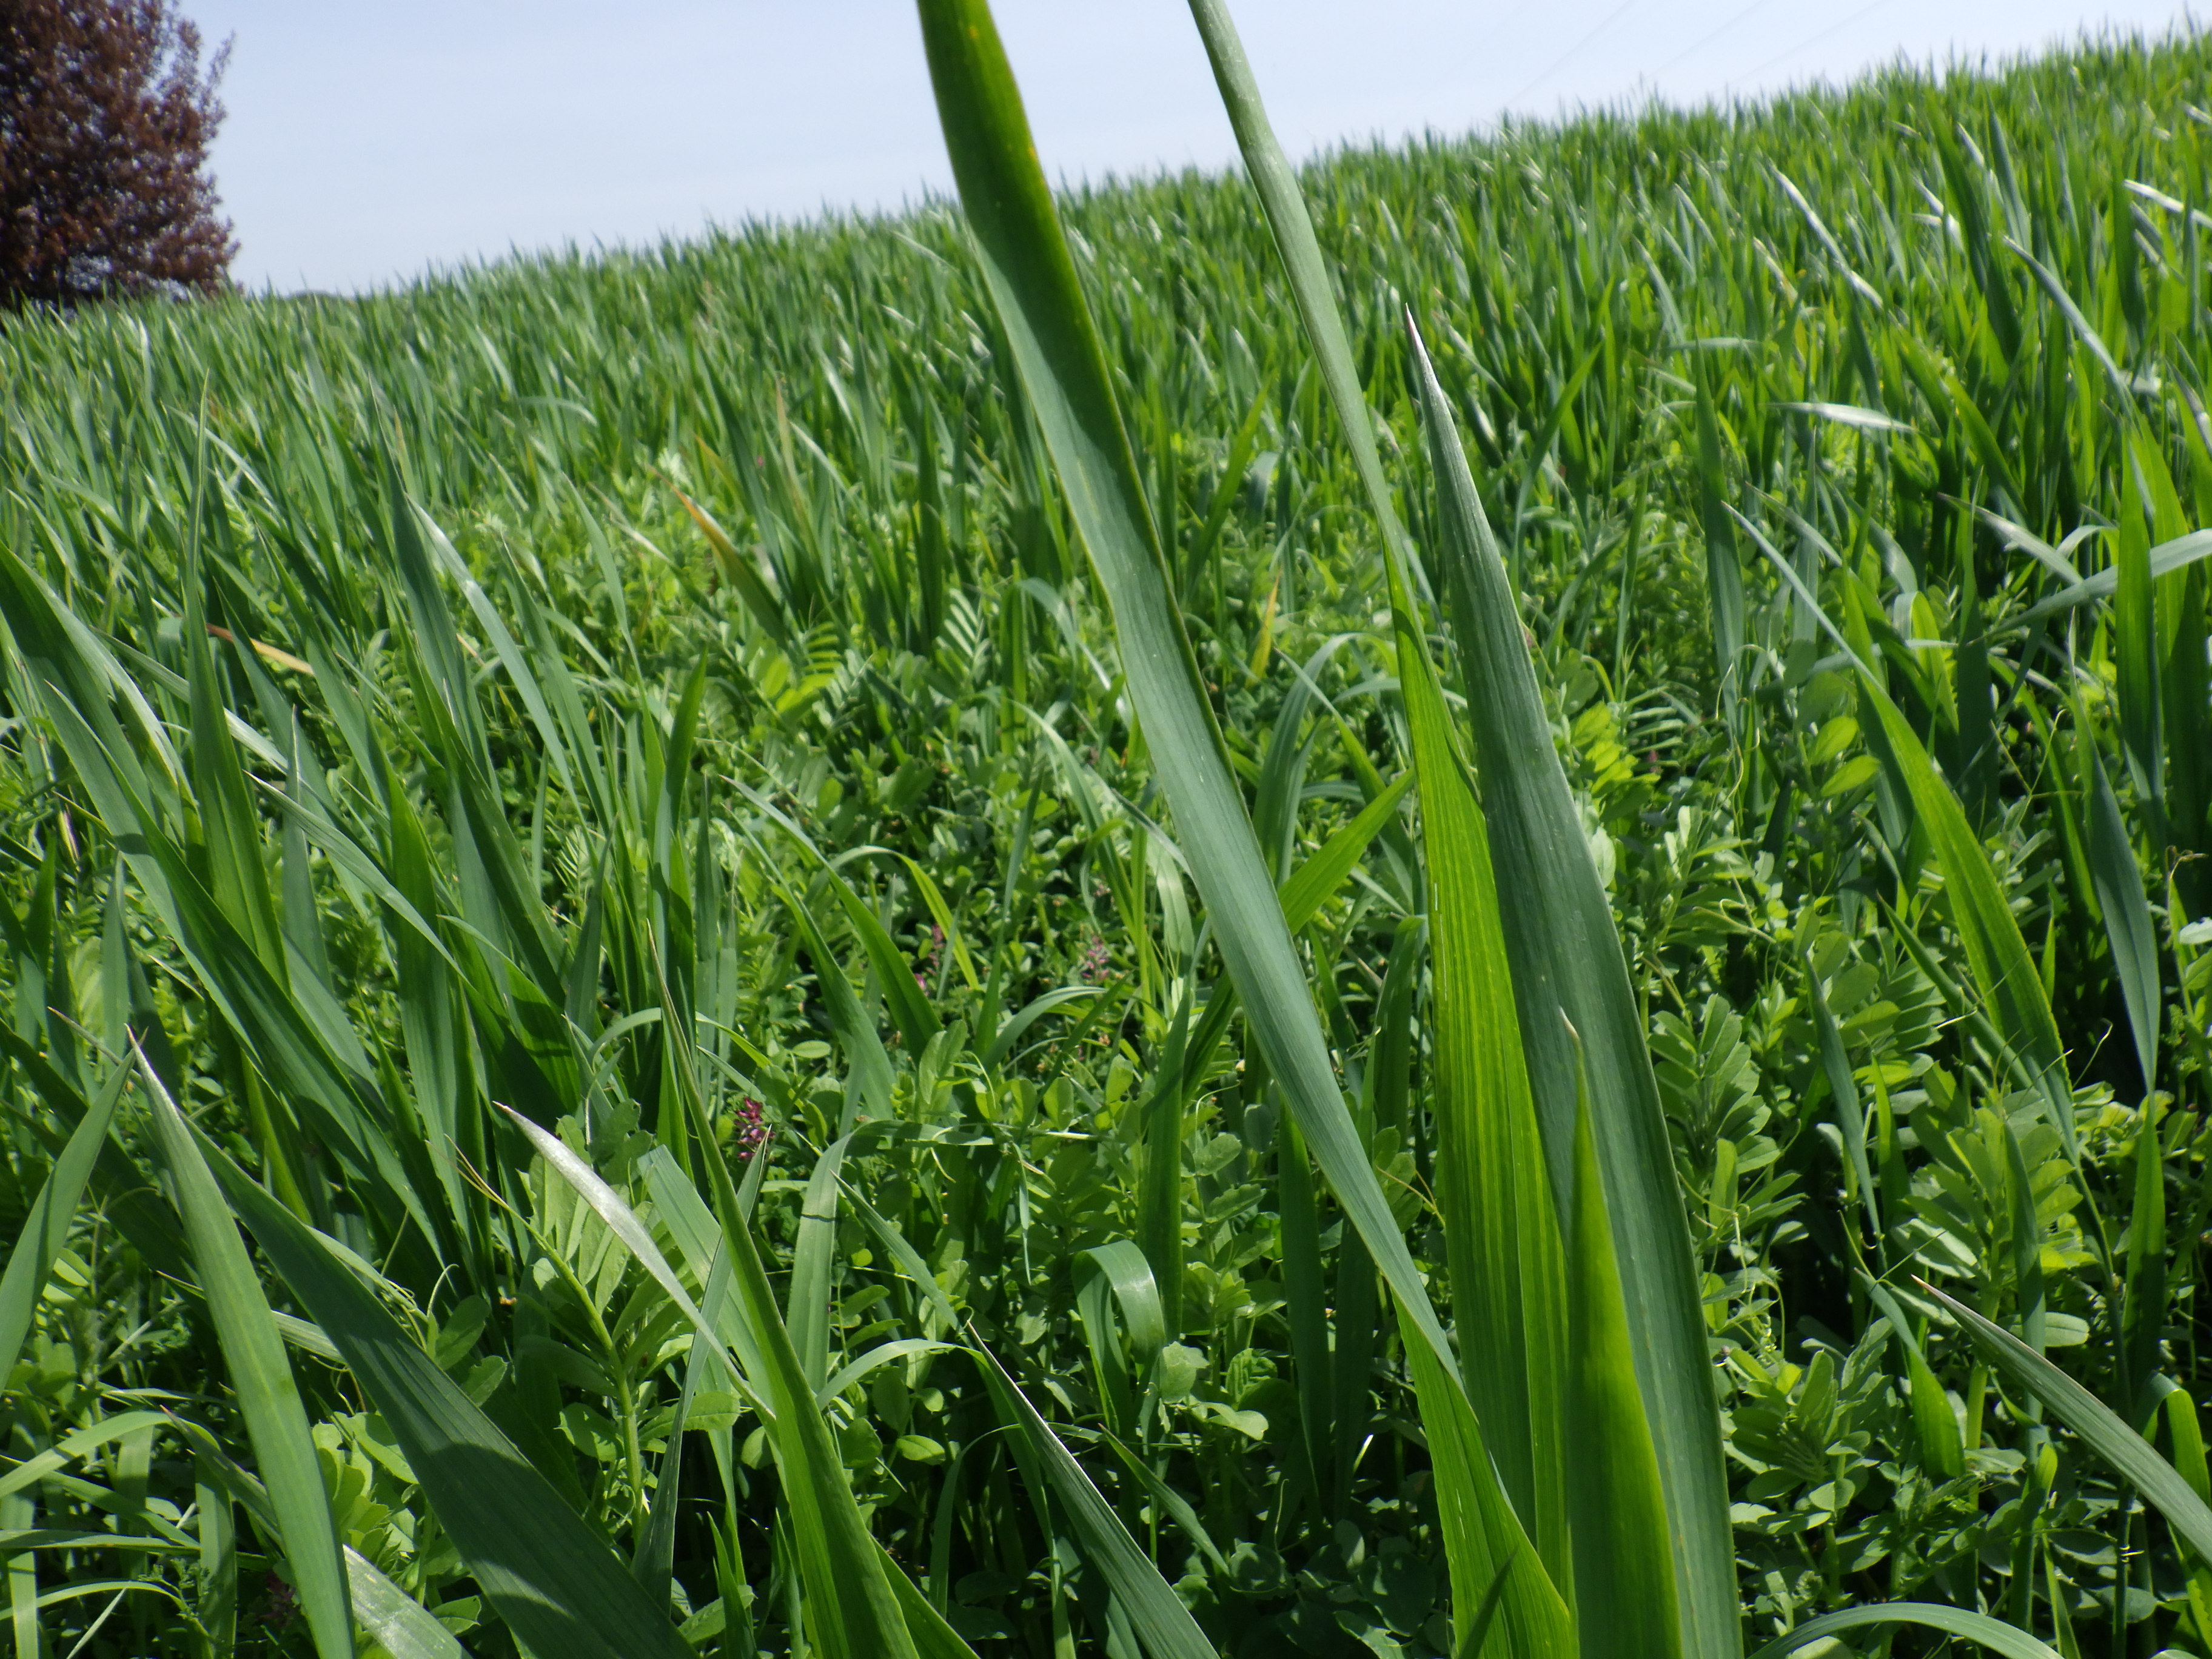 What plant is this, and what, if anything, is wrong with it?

wheat, healthy
